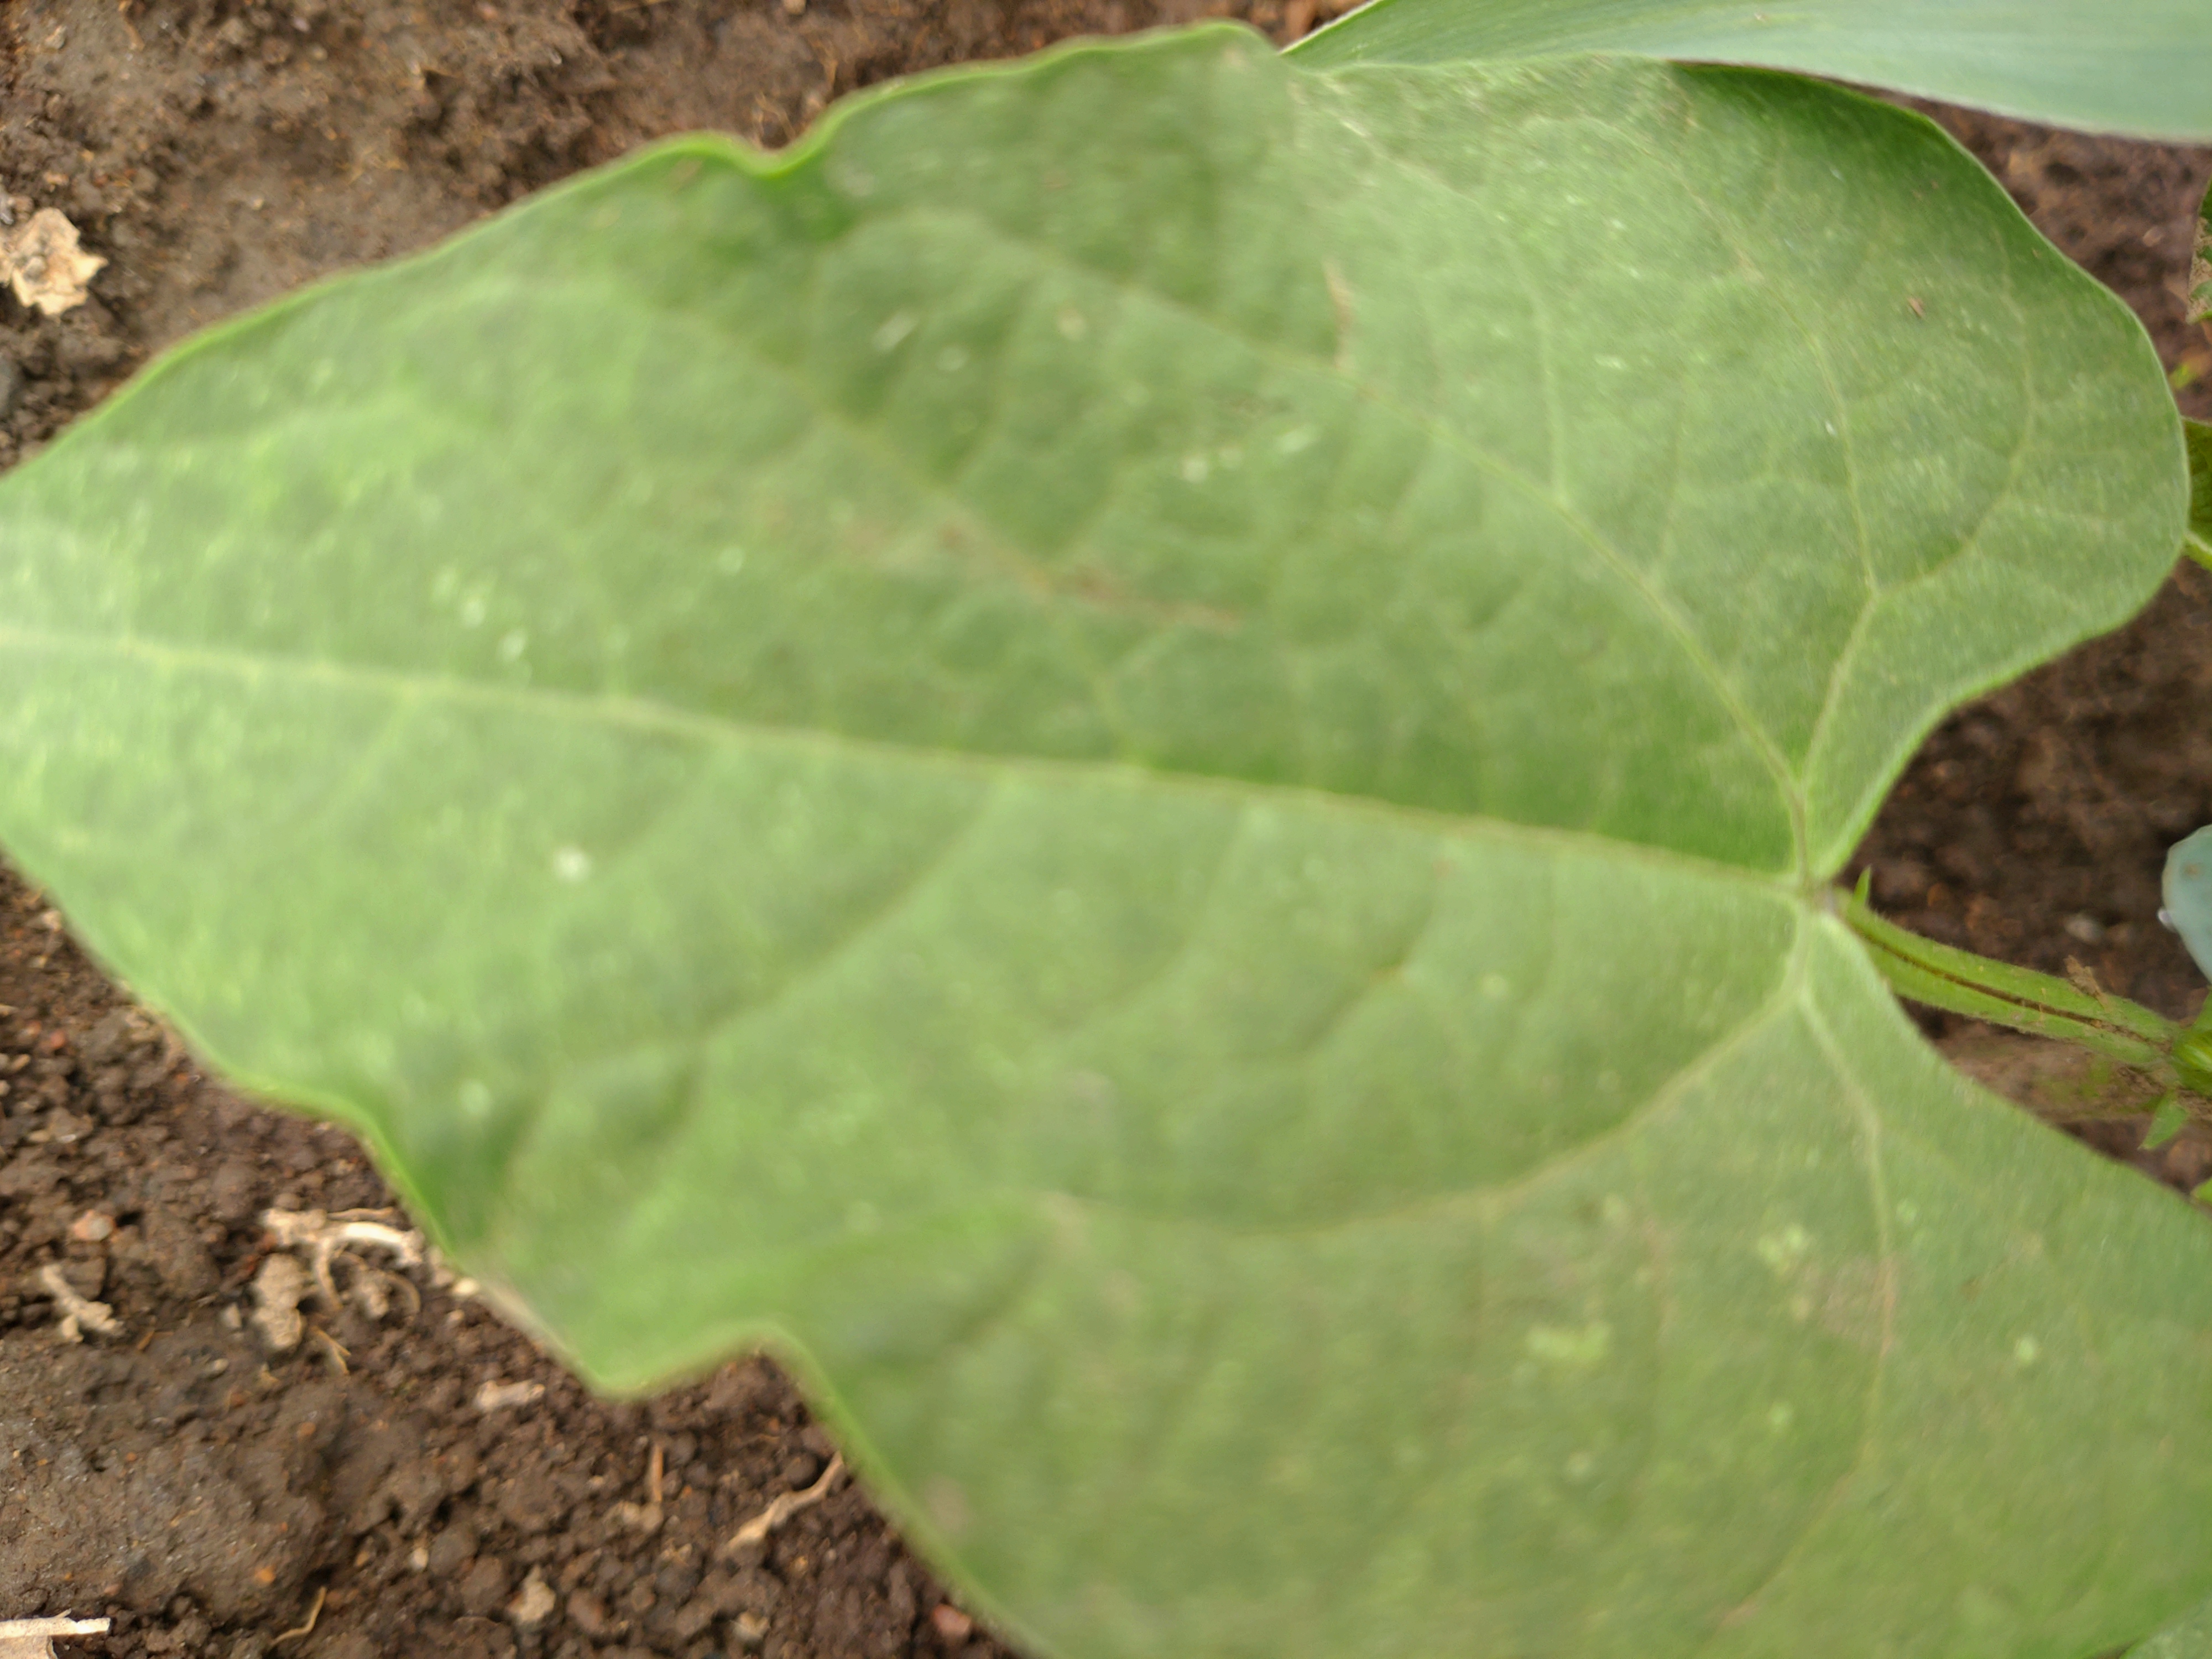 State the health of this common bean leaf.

healthy
